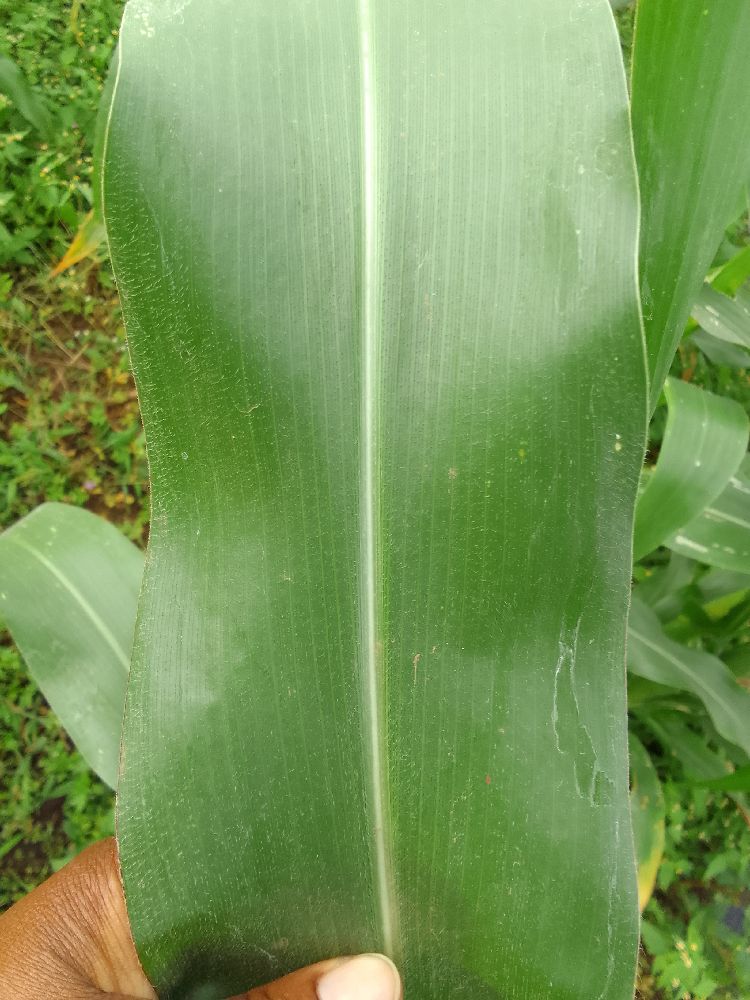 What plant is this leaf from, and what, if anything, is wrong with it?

maize, healthy
